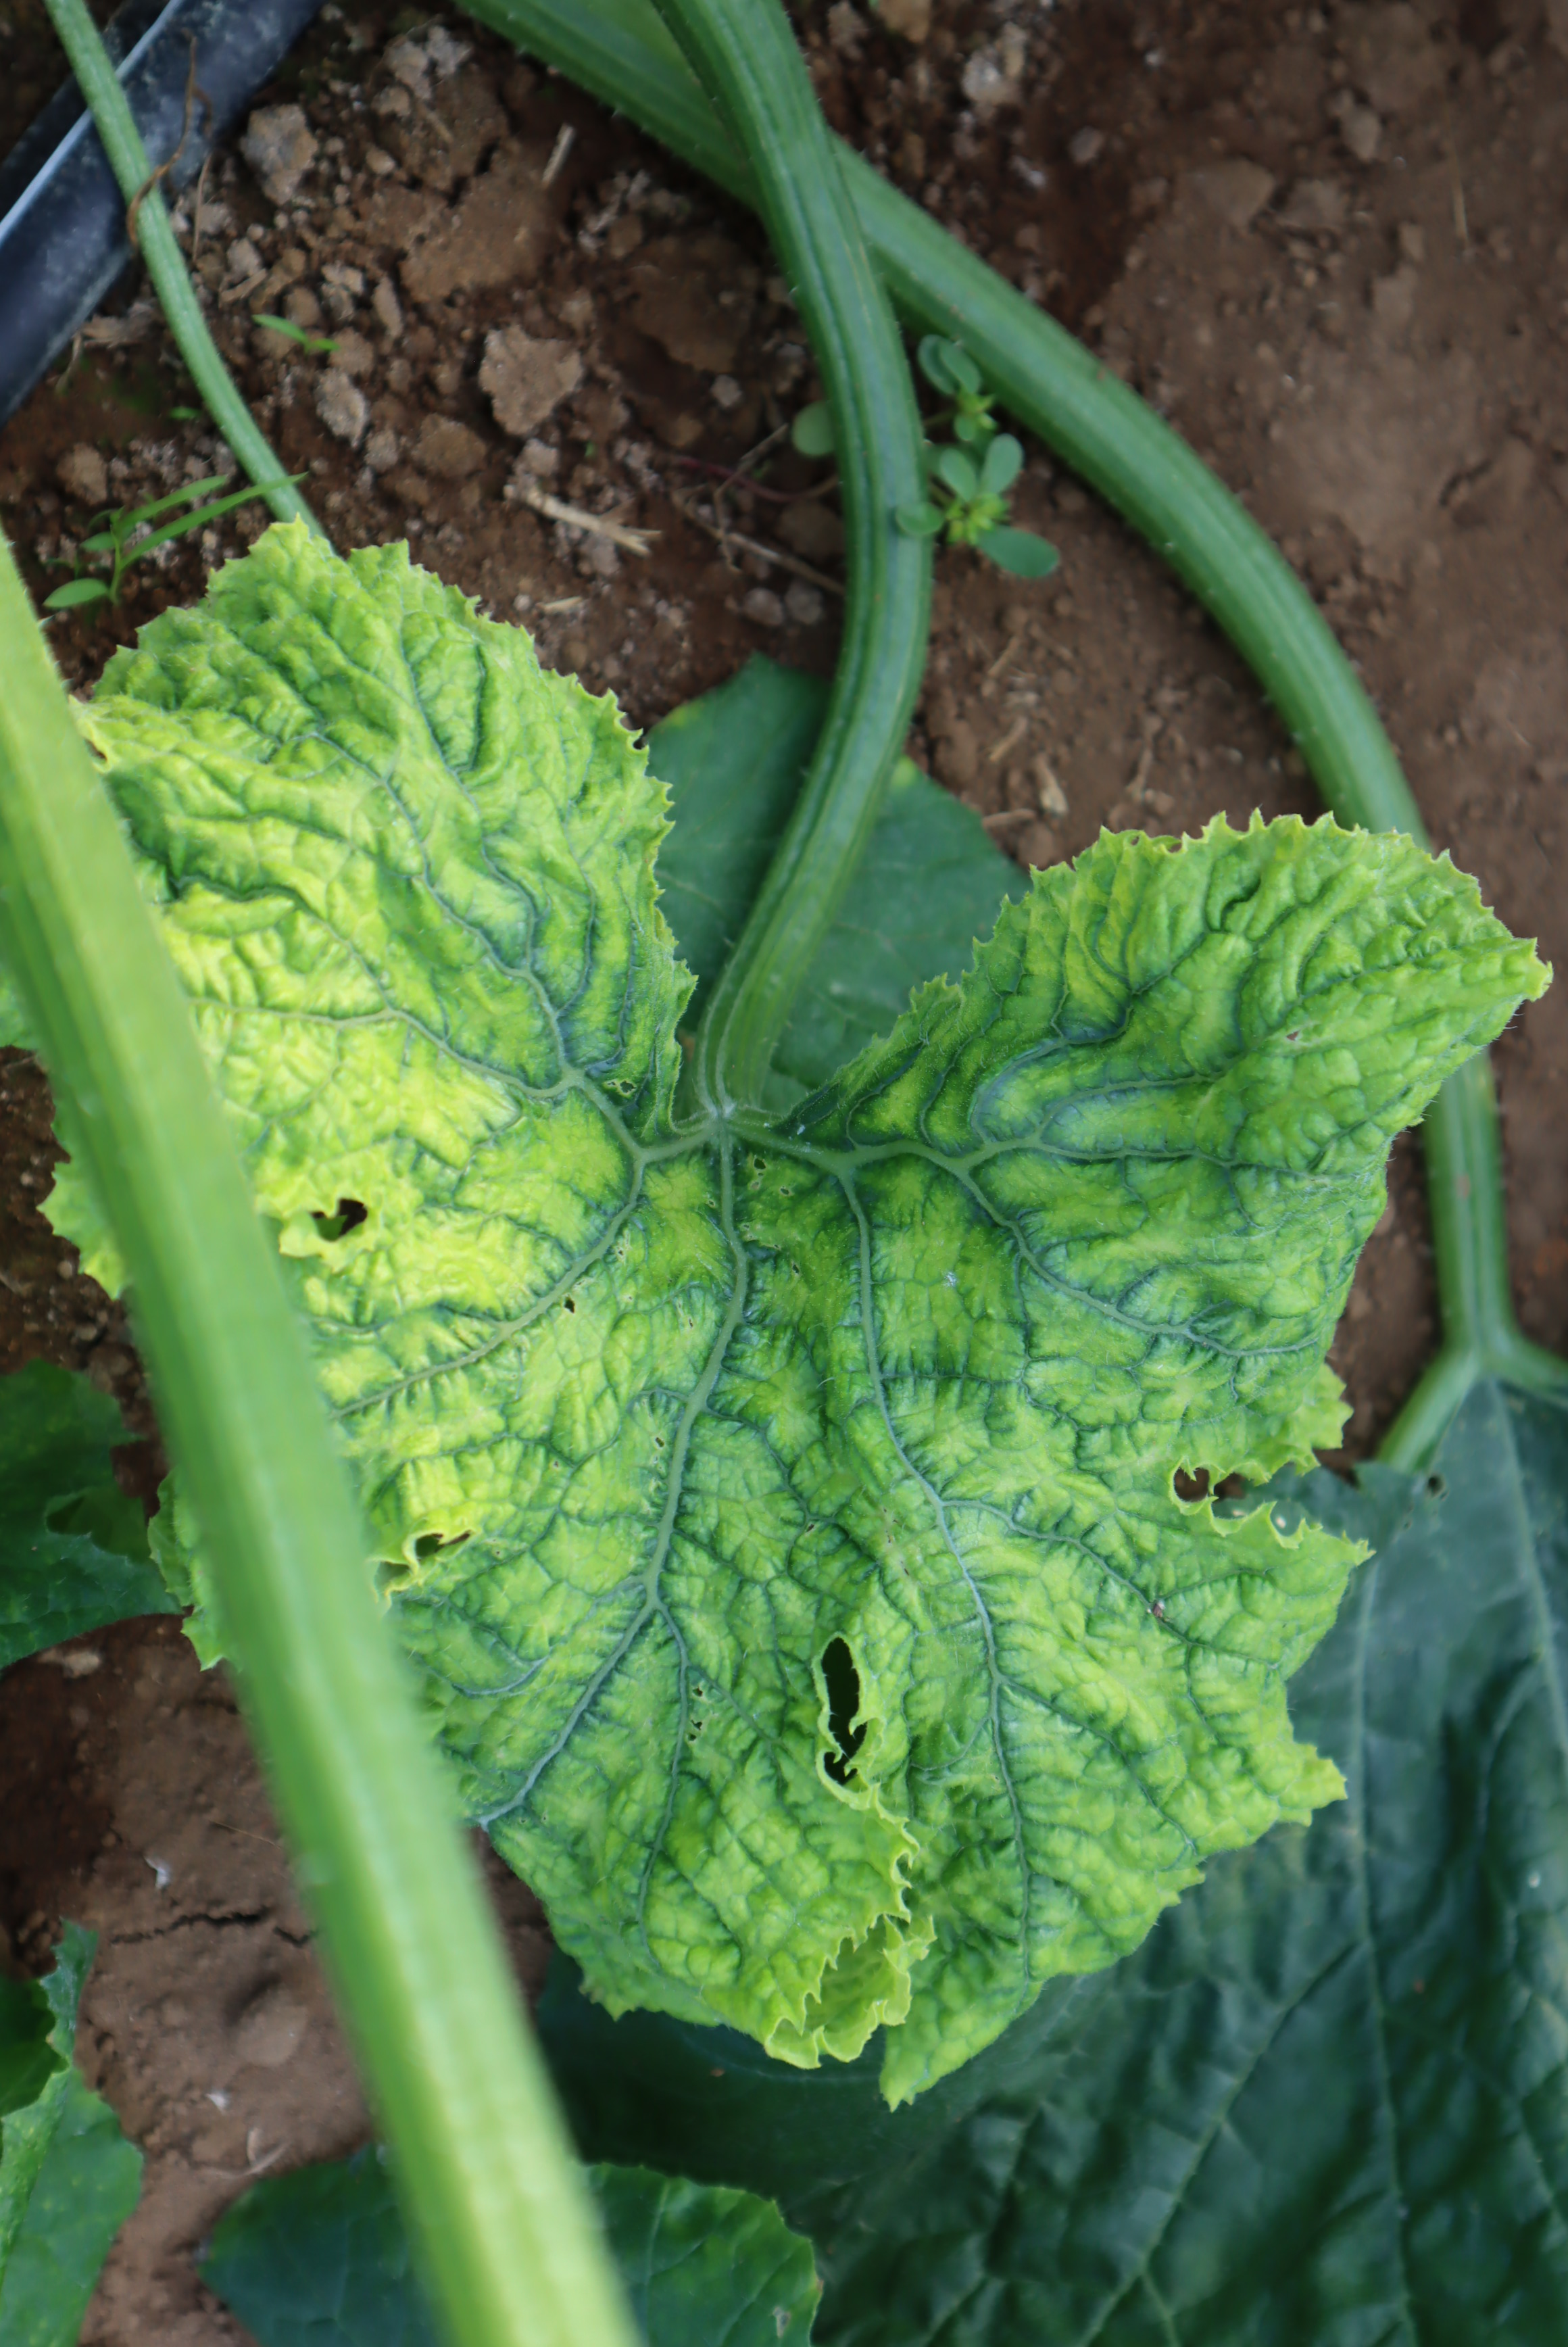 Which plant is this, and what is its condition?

zucchini, virosis
